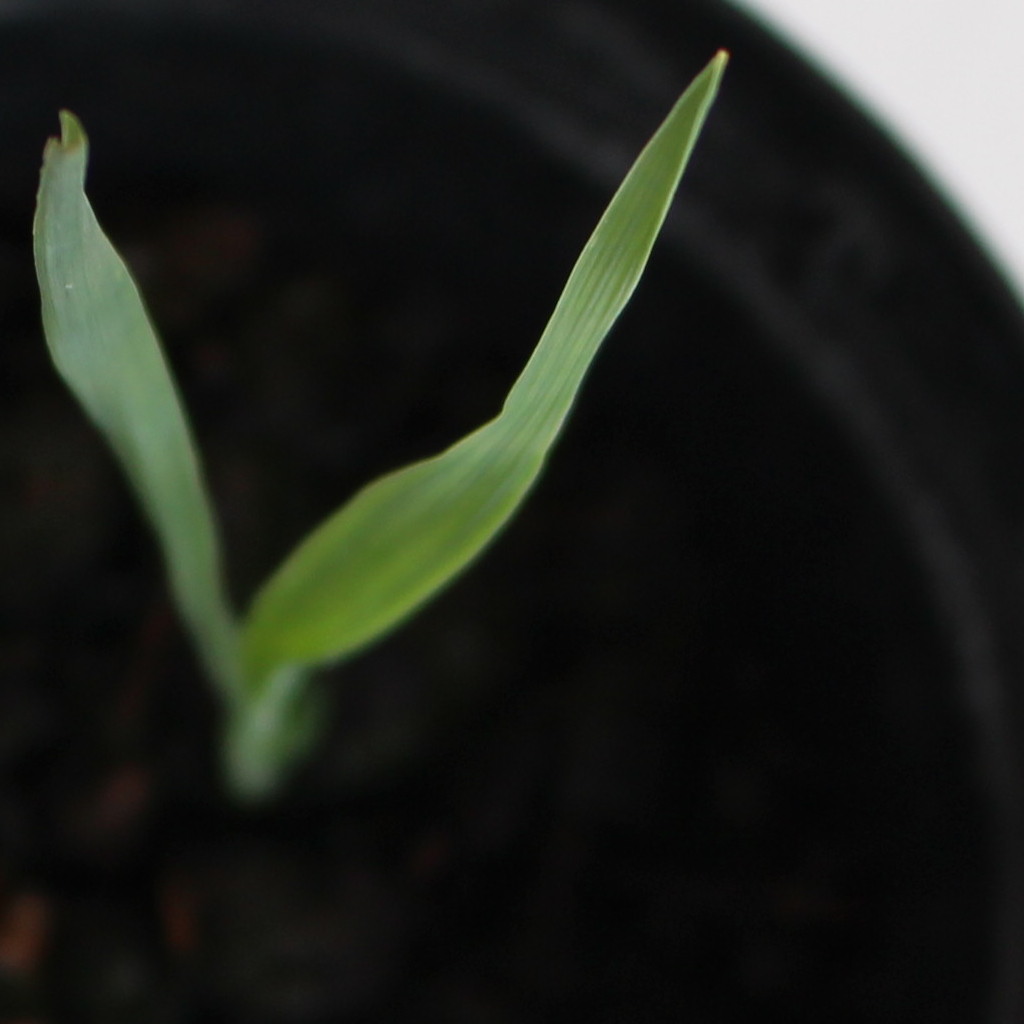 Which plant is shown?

Avena sterilis
